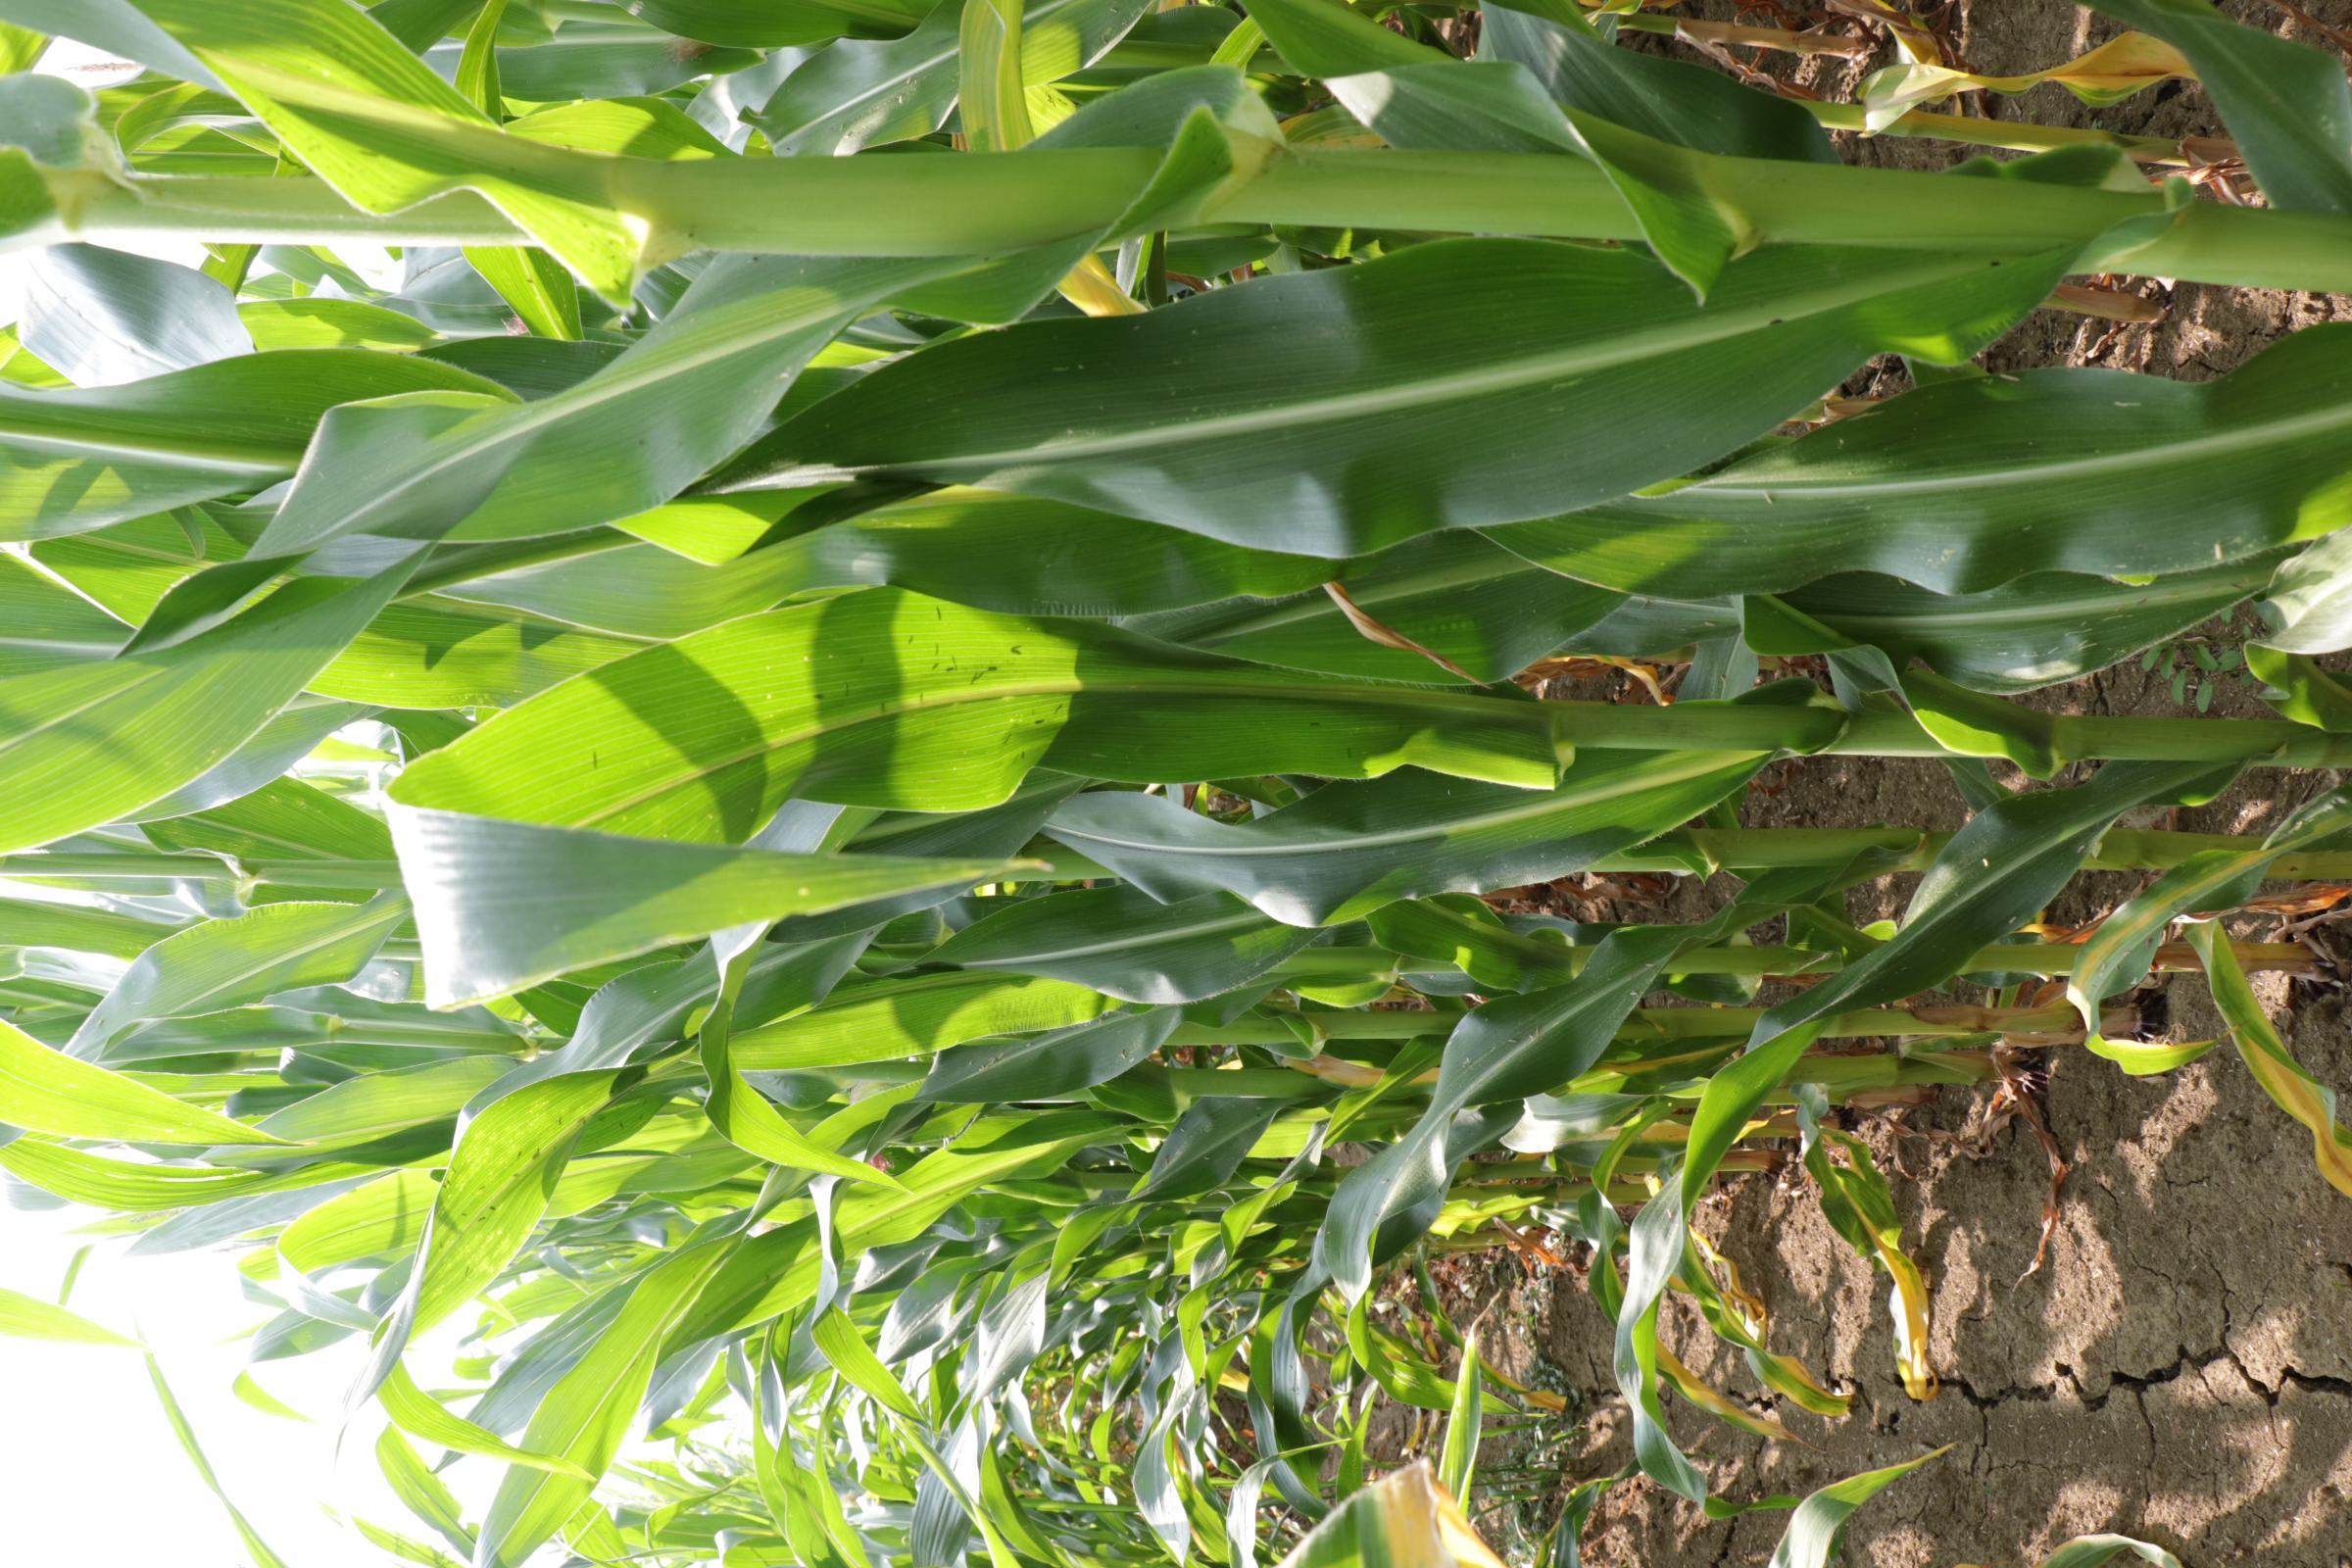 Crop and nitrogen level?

maize, reduced nitrogen fertilisation
